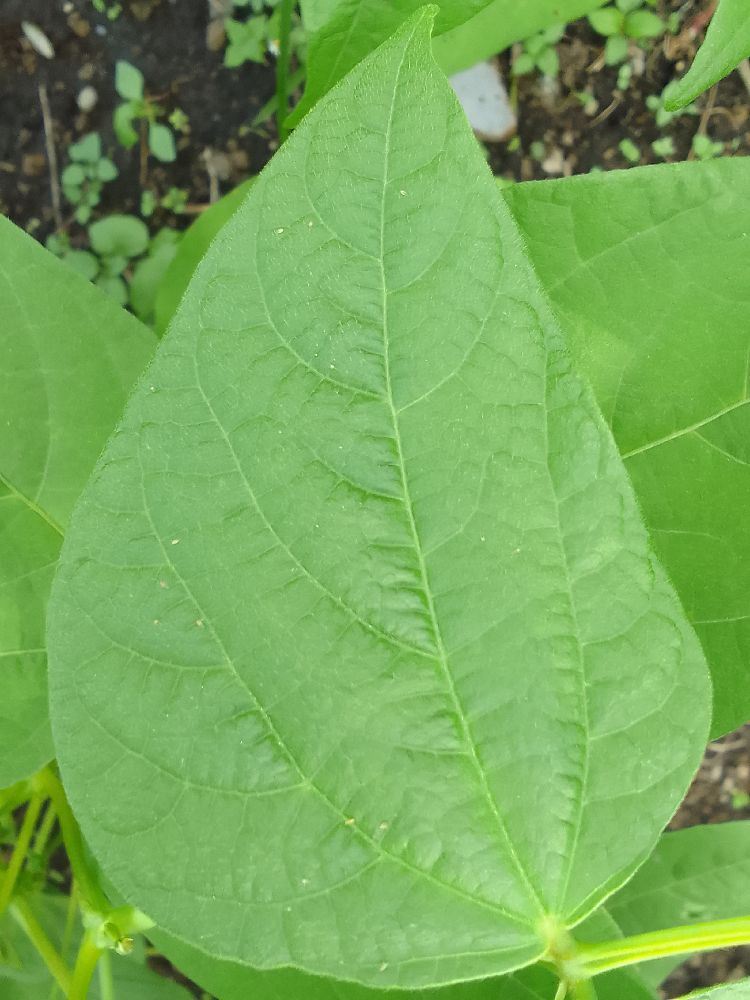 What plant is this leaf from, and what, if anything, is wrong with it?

common bean, healthy
